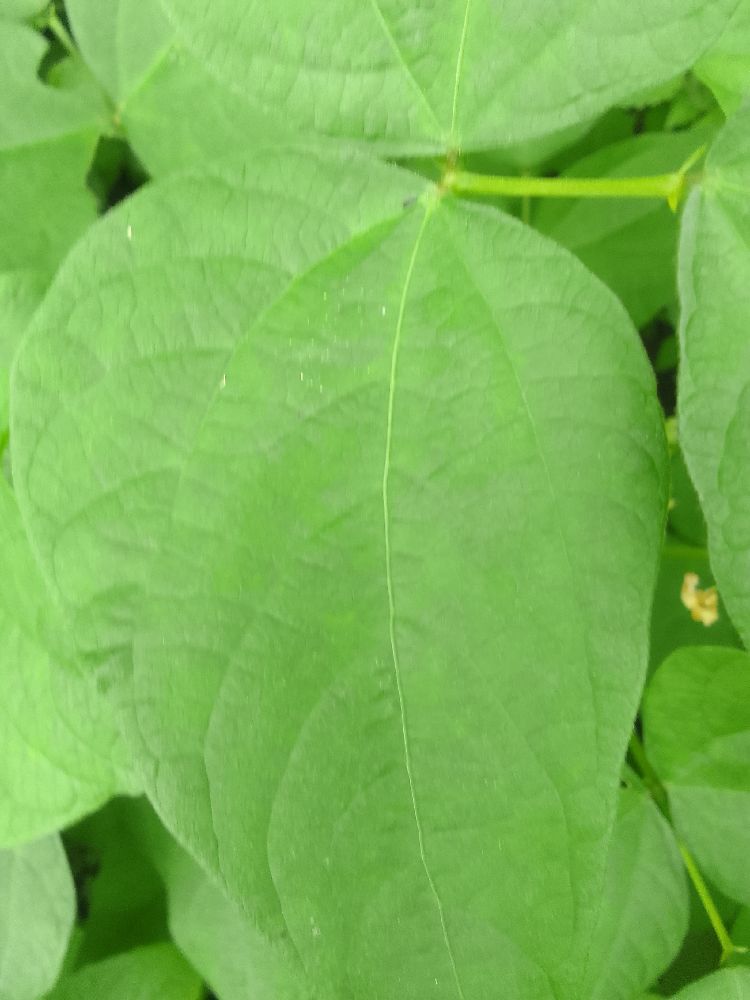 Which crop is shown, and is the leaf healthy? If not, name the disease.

common bean, healthy
